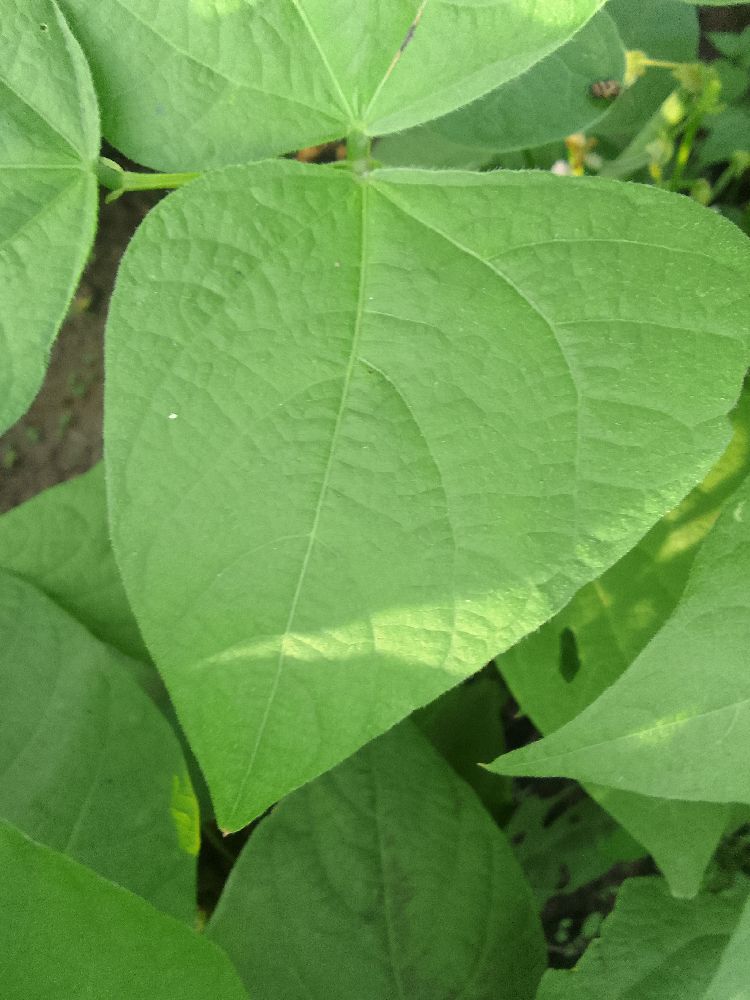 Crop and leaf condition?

common bean, healthy
